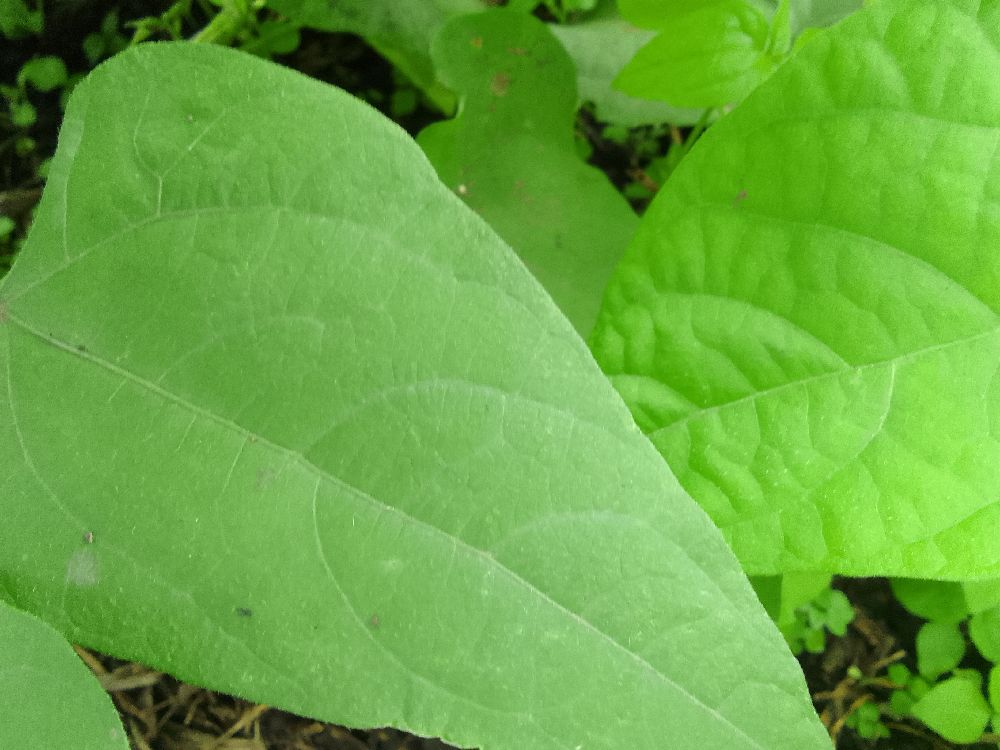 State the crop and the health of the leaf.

common bean, healthy
